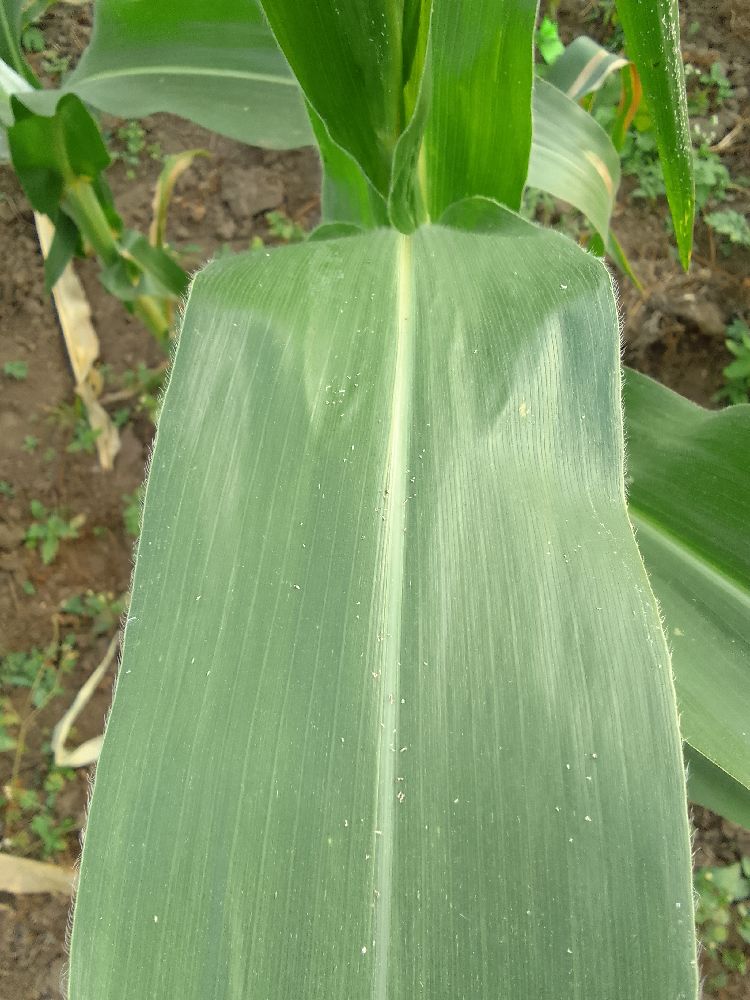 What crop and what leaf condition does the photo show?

maize, healthy
